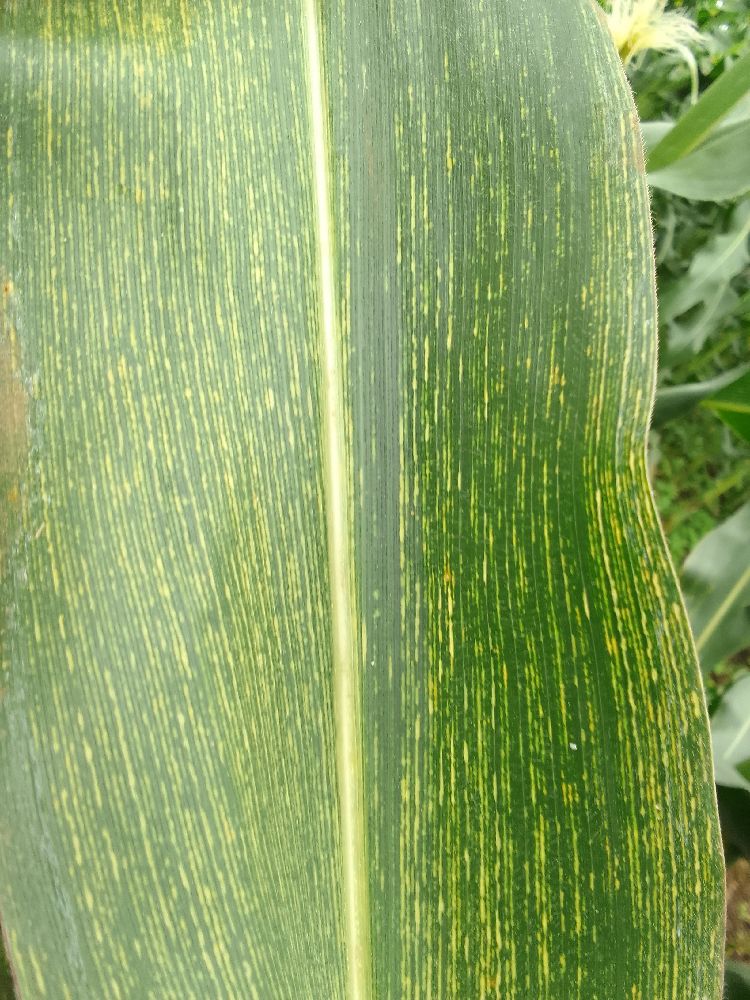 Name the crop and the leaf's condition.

maize, maize streak virus
